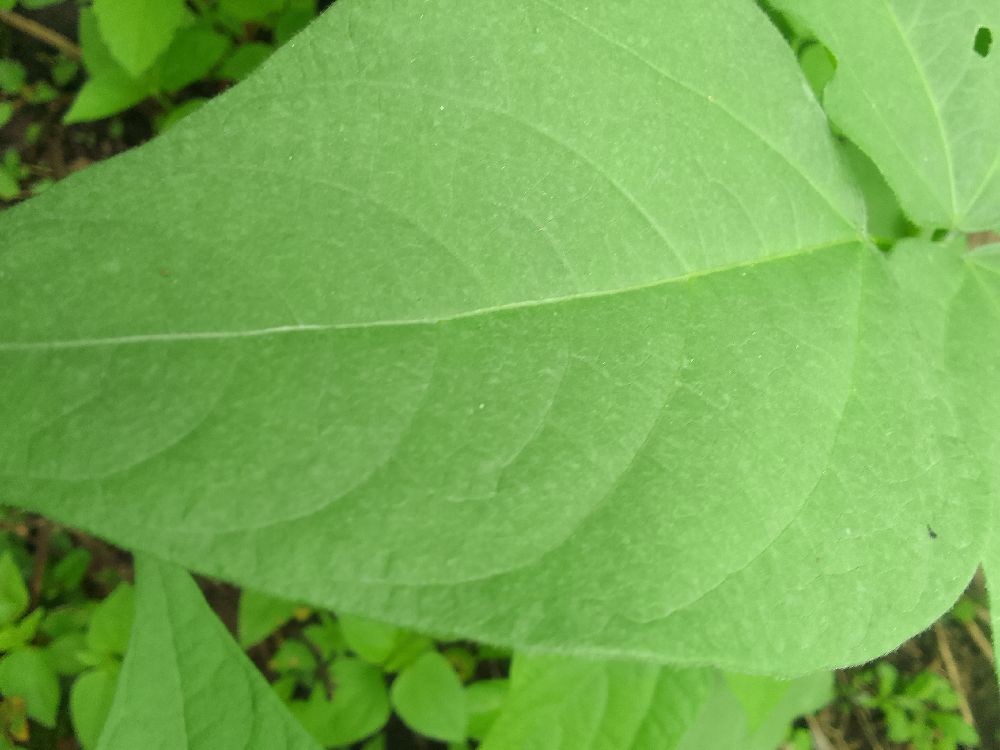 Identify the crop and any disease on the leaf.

common bean, healthy
